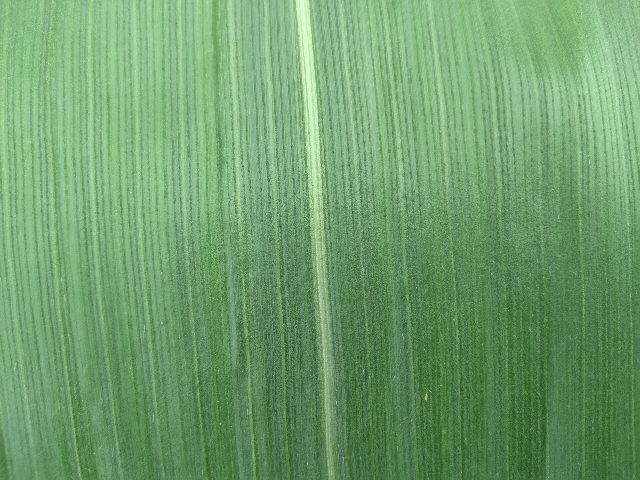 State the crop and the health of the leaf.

maize, healthy
